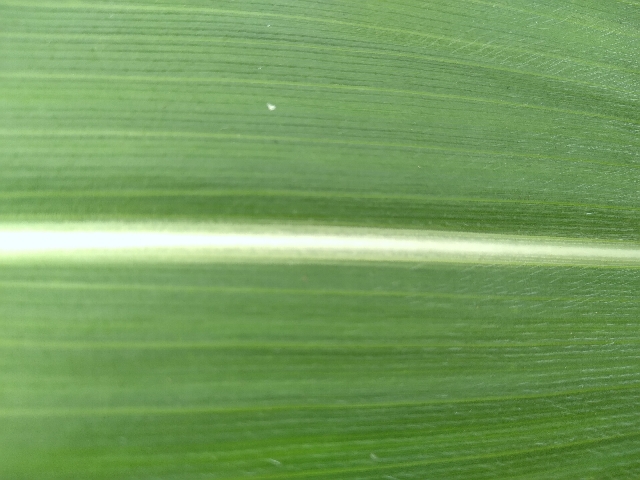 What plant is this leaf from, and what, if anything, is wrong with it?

maize, healthy
